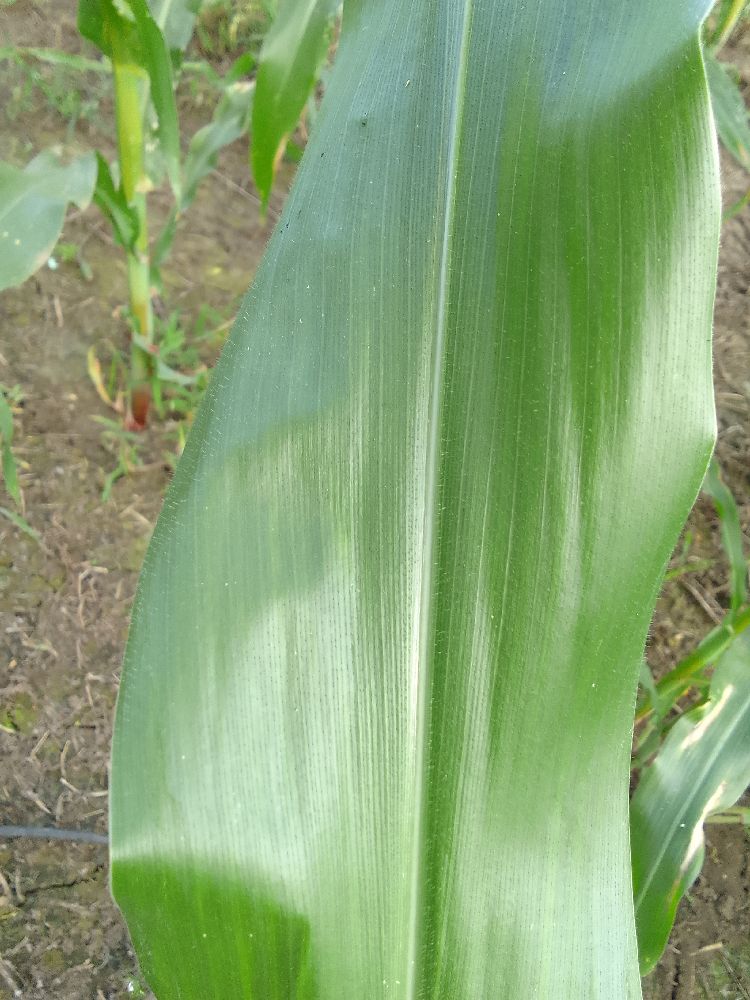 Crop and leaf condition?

maize, healthy
